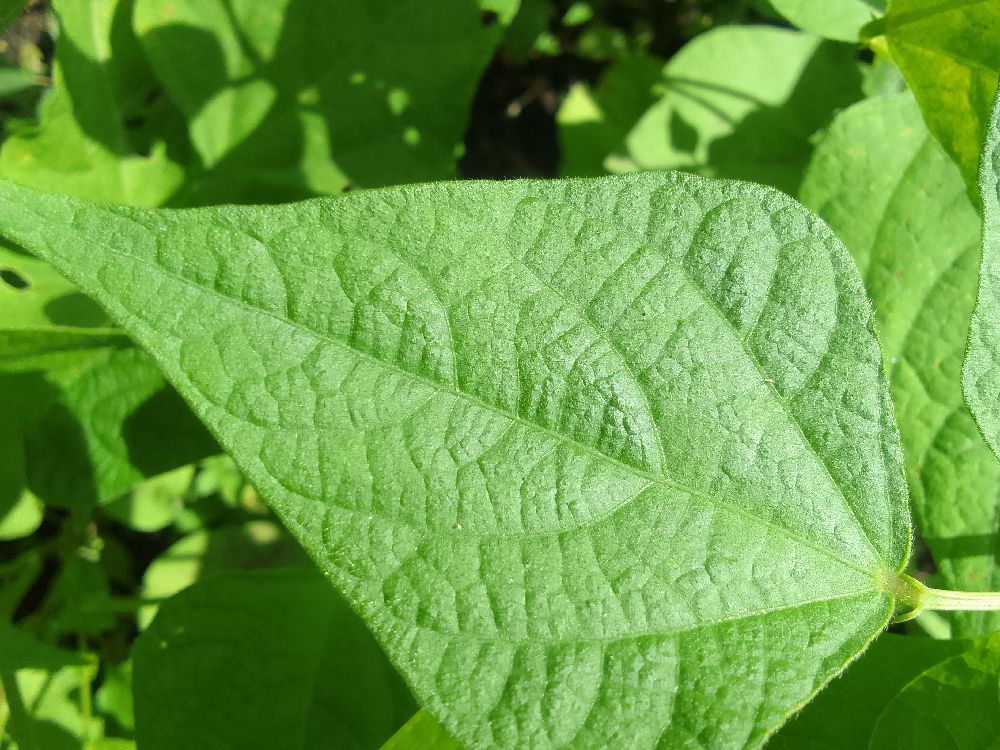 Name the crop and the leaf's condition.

common bean, healthy
